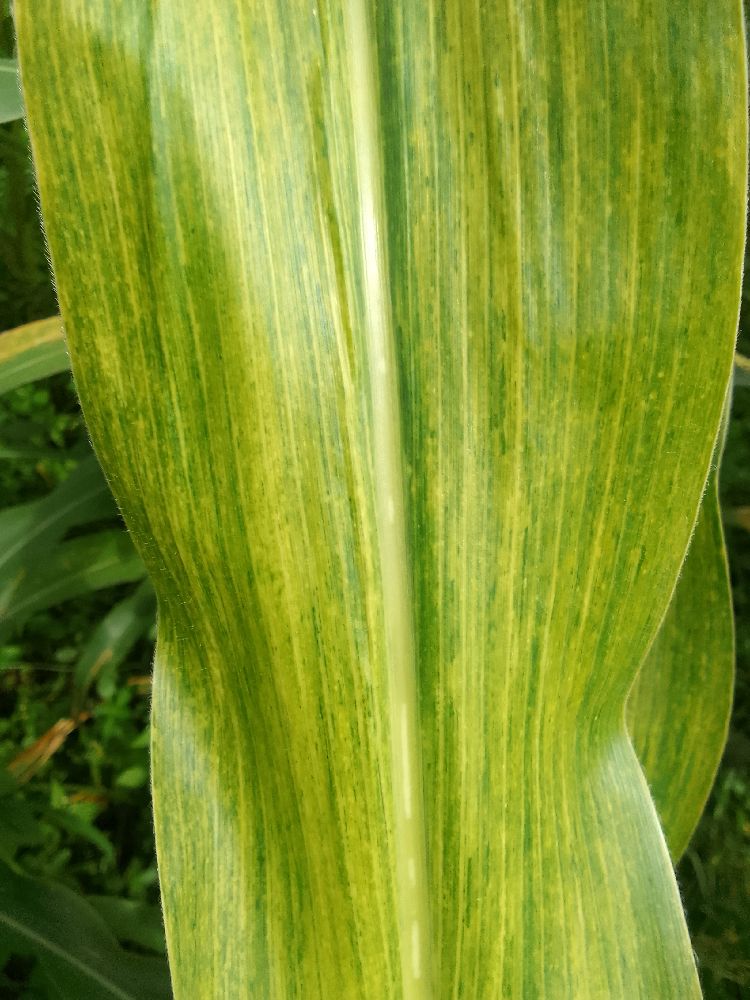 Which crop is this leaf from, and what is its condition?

maize, maize lethal necrosis
